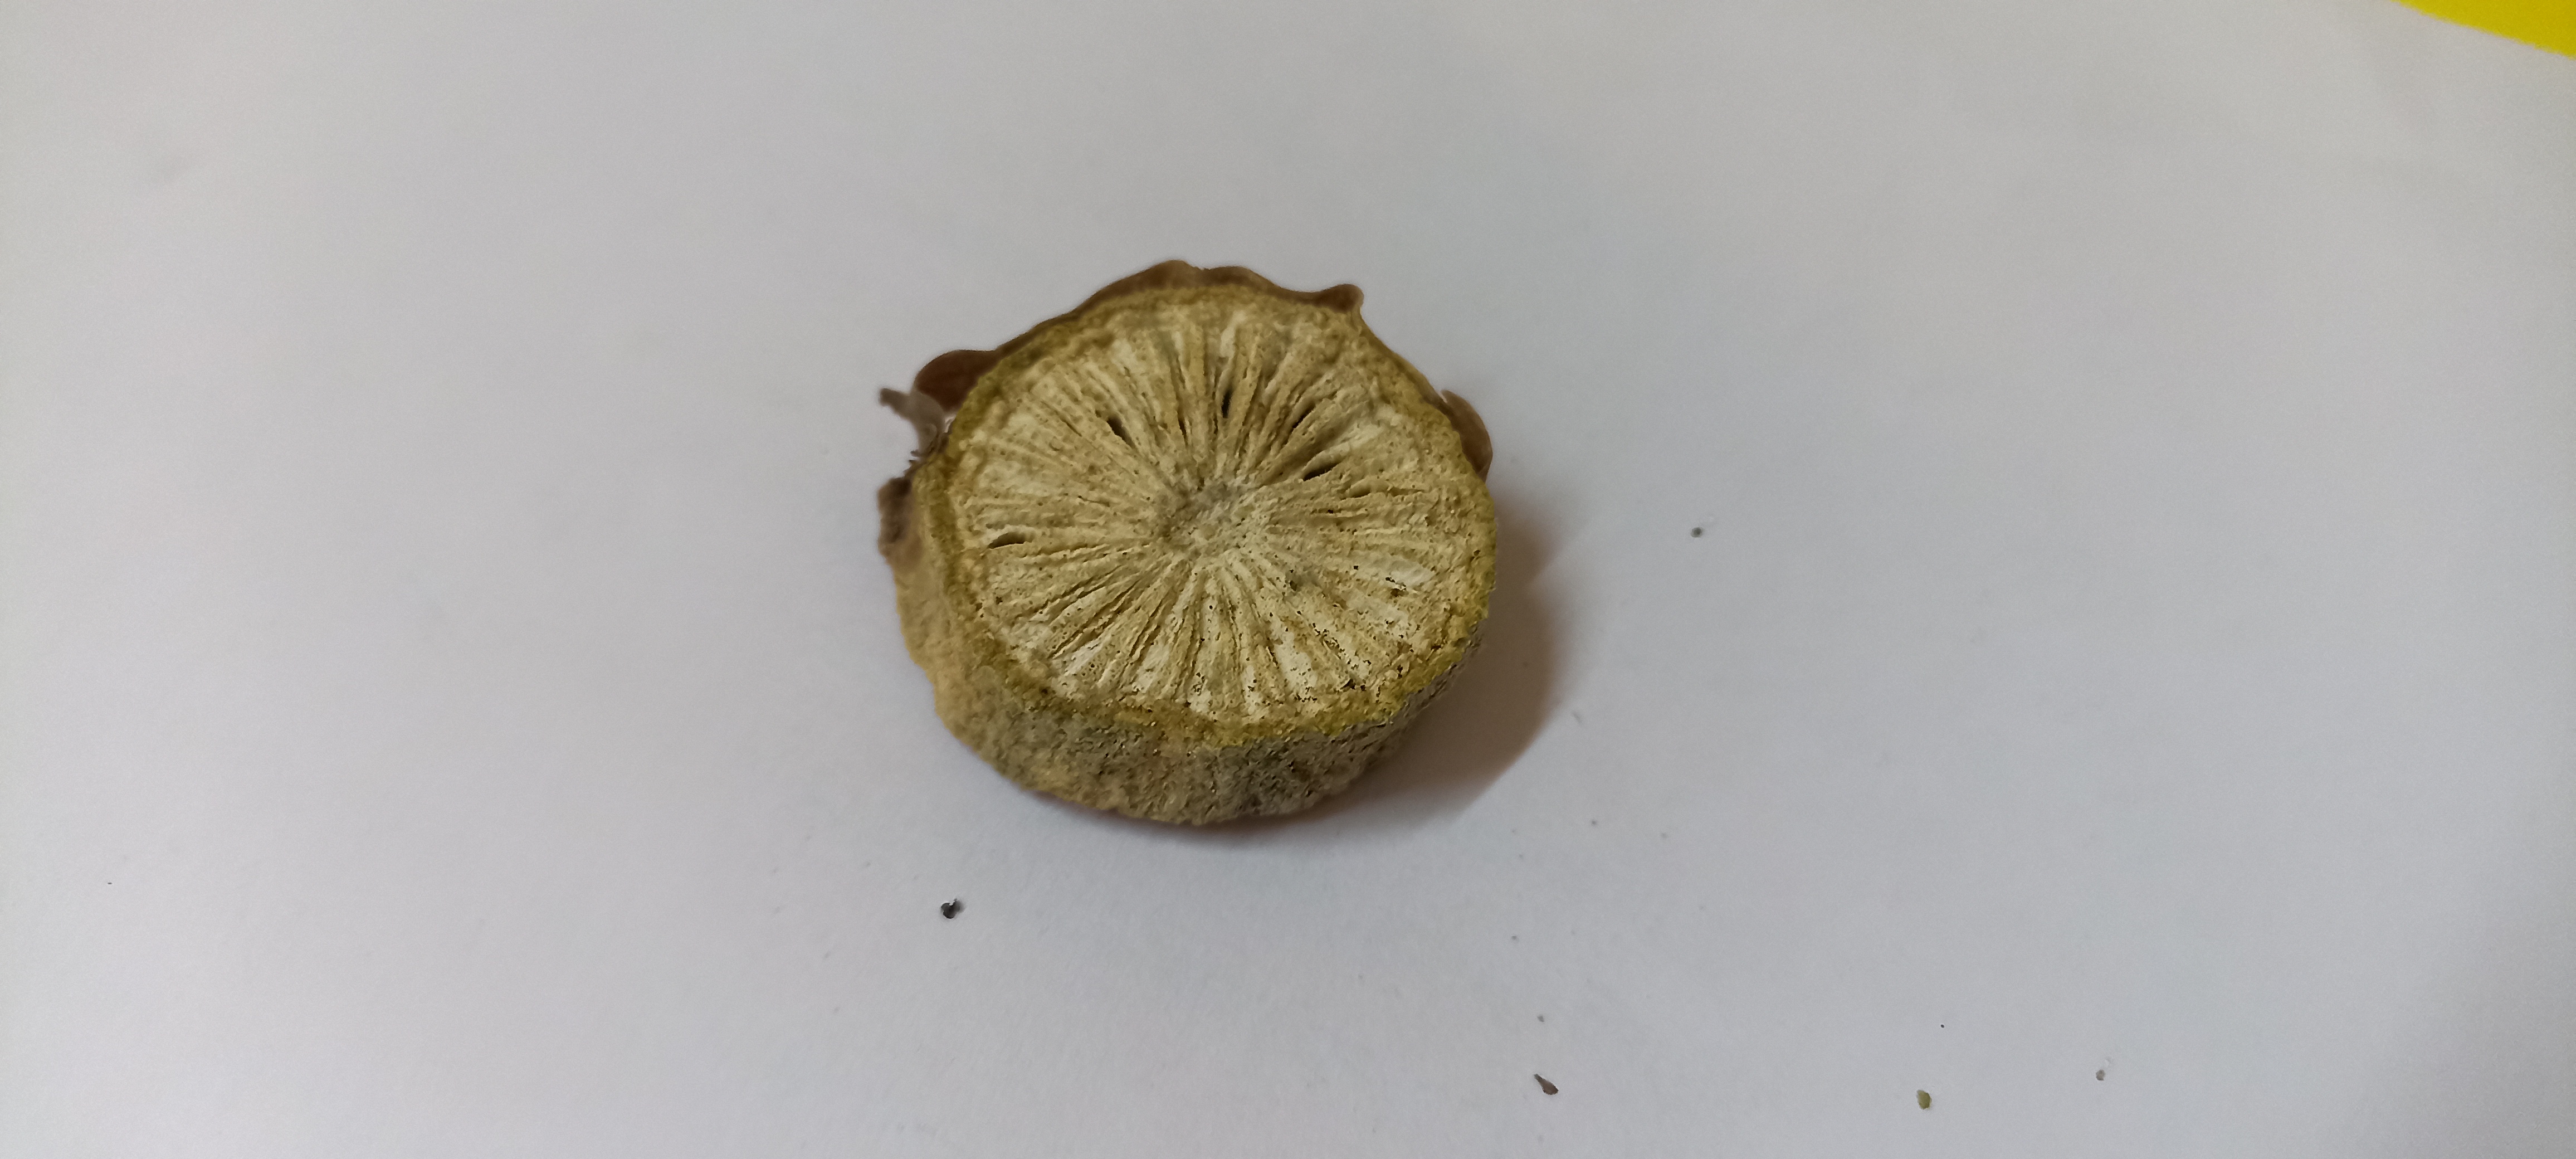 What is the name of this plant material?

gulvel
